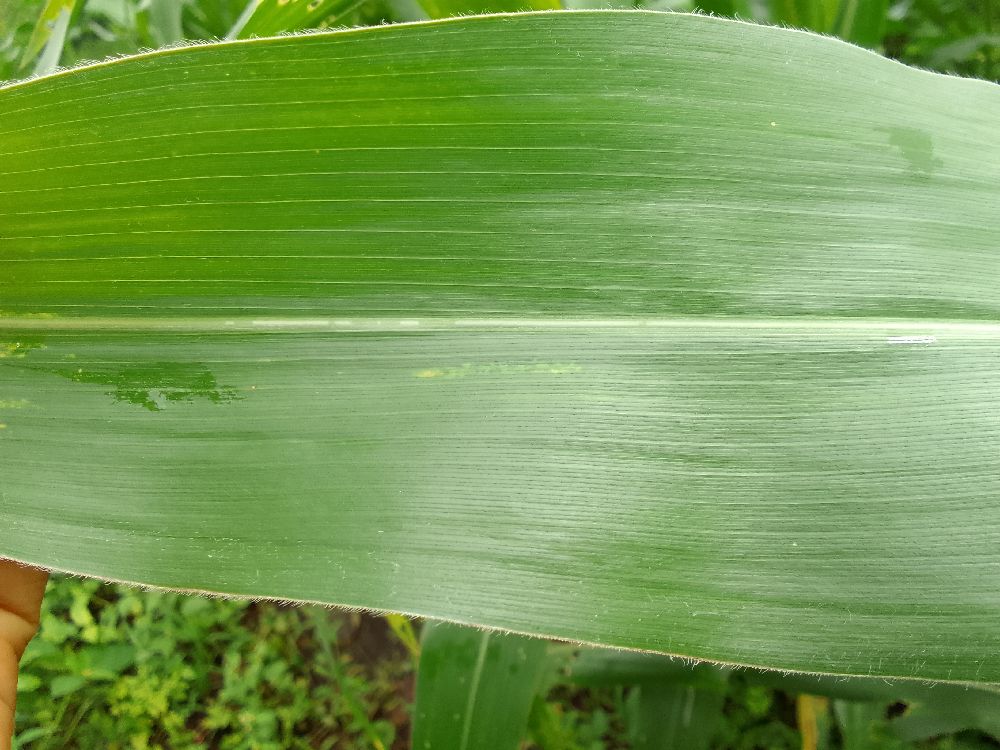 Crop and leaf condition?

maize, healthy
